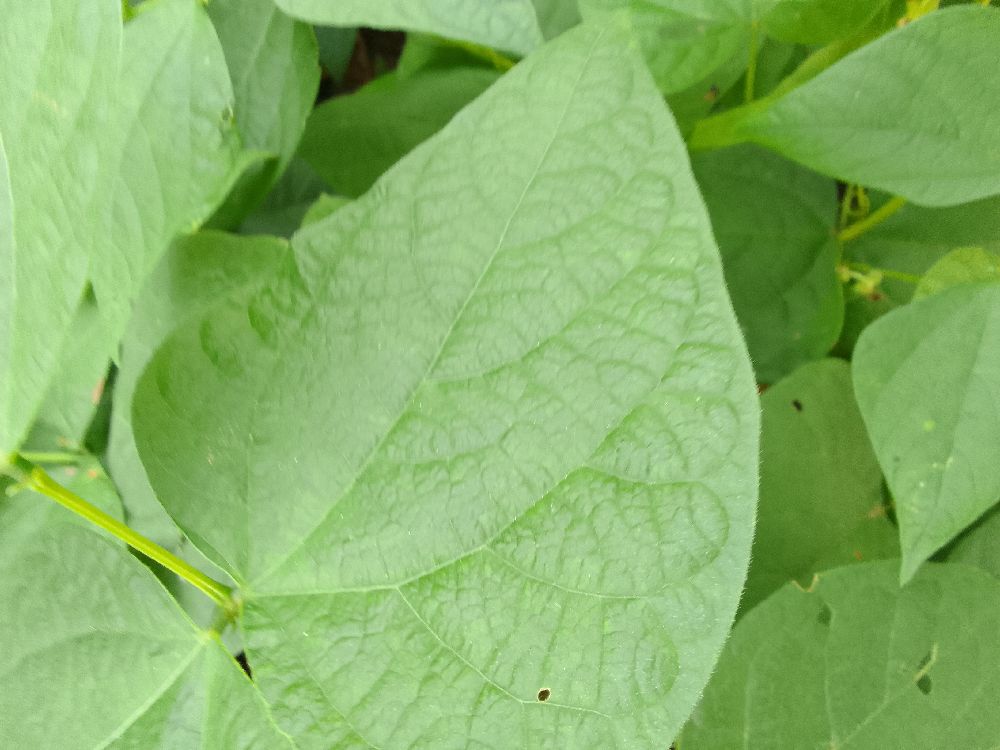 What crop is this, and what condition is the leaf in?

common bean, healthy
